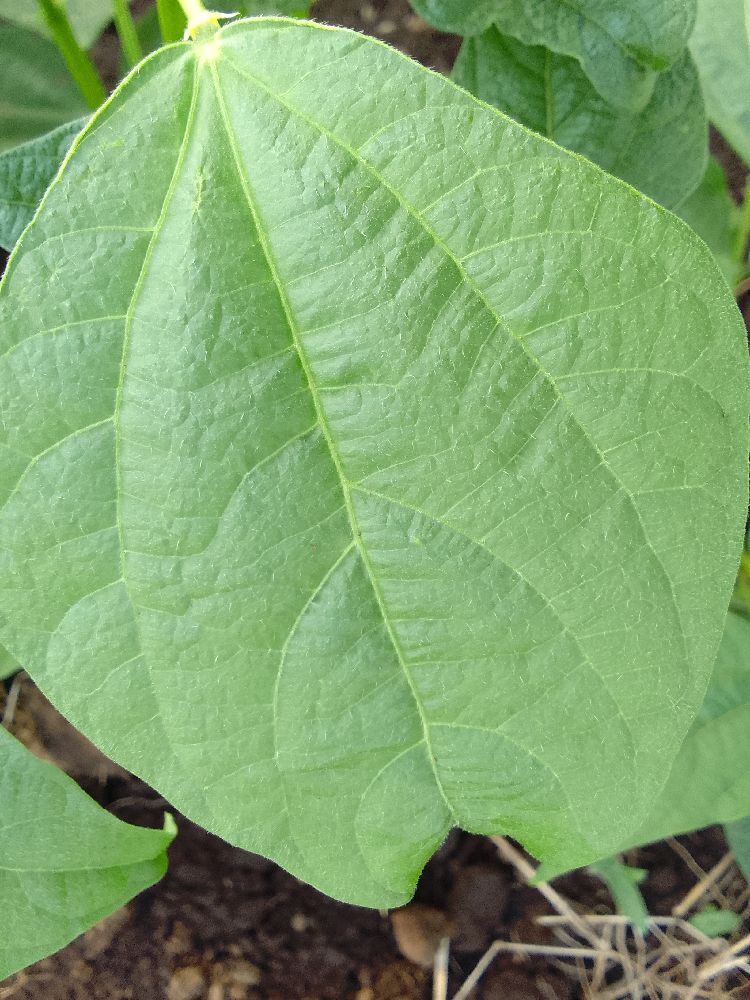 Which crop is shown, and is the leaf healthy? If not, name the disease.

common bean, healthy
